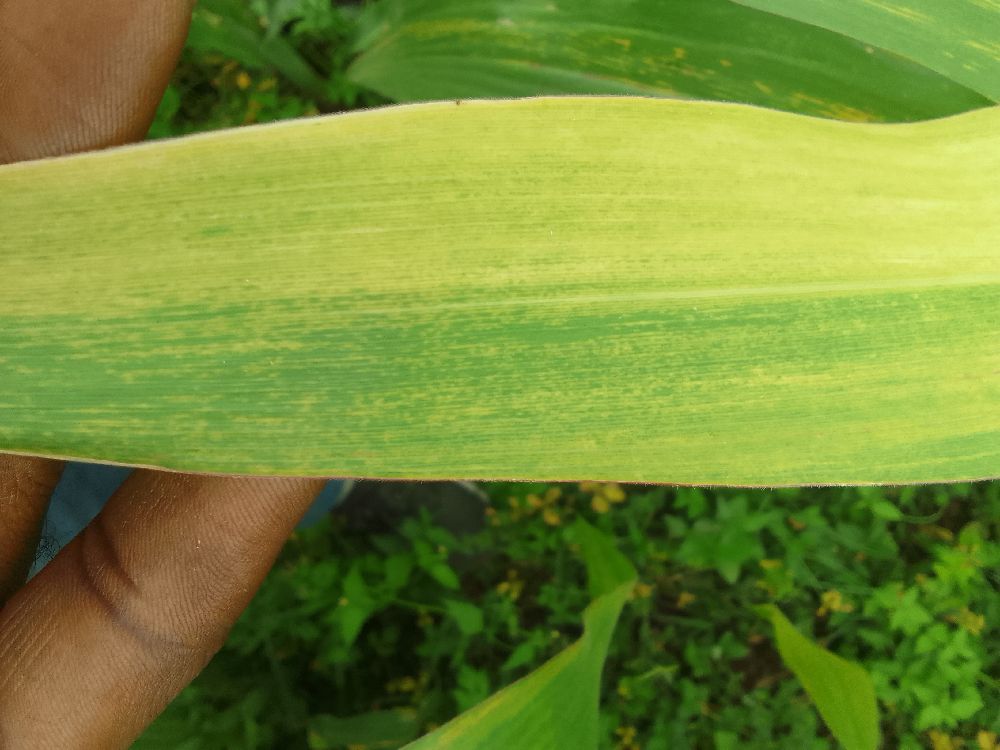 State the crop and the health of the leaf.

maize, maize lethal necrosis
